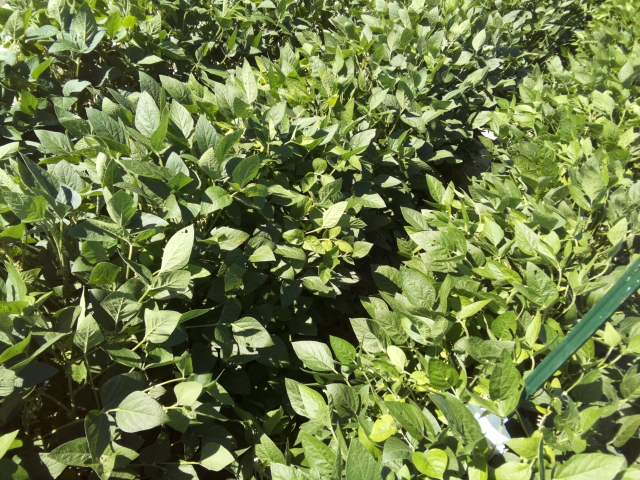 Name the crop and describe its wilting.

soybean, leaflets folding inward at secondary pulvinus with no turgor loss in leaflets or petioles
